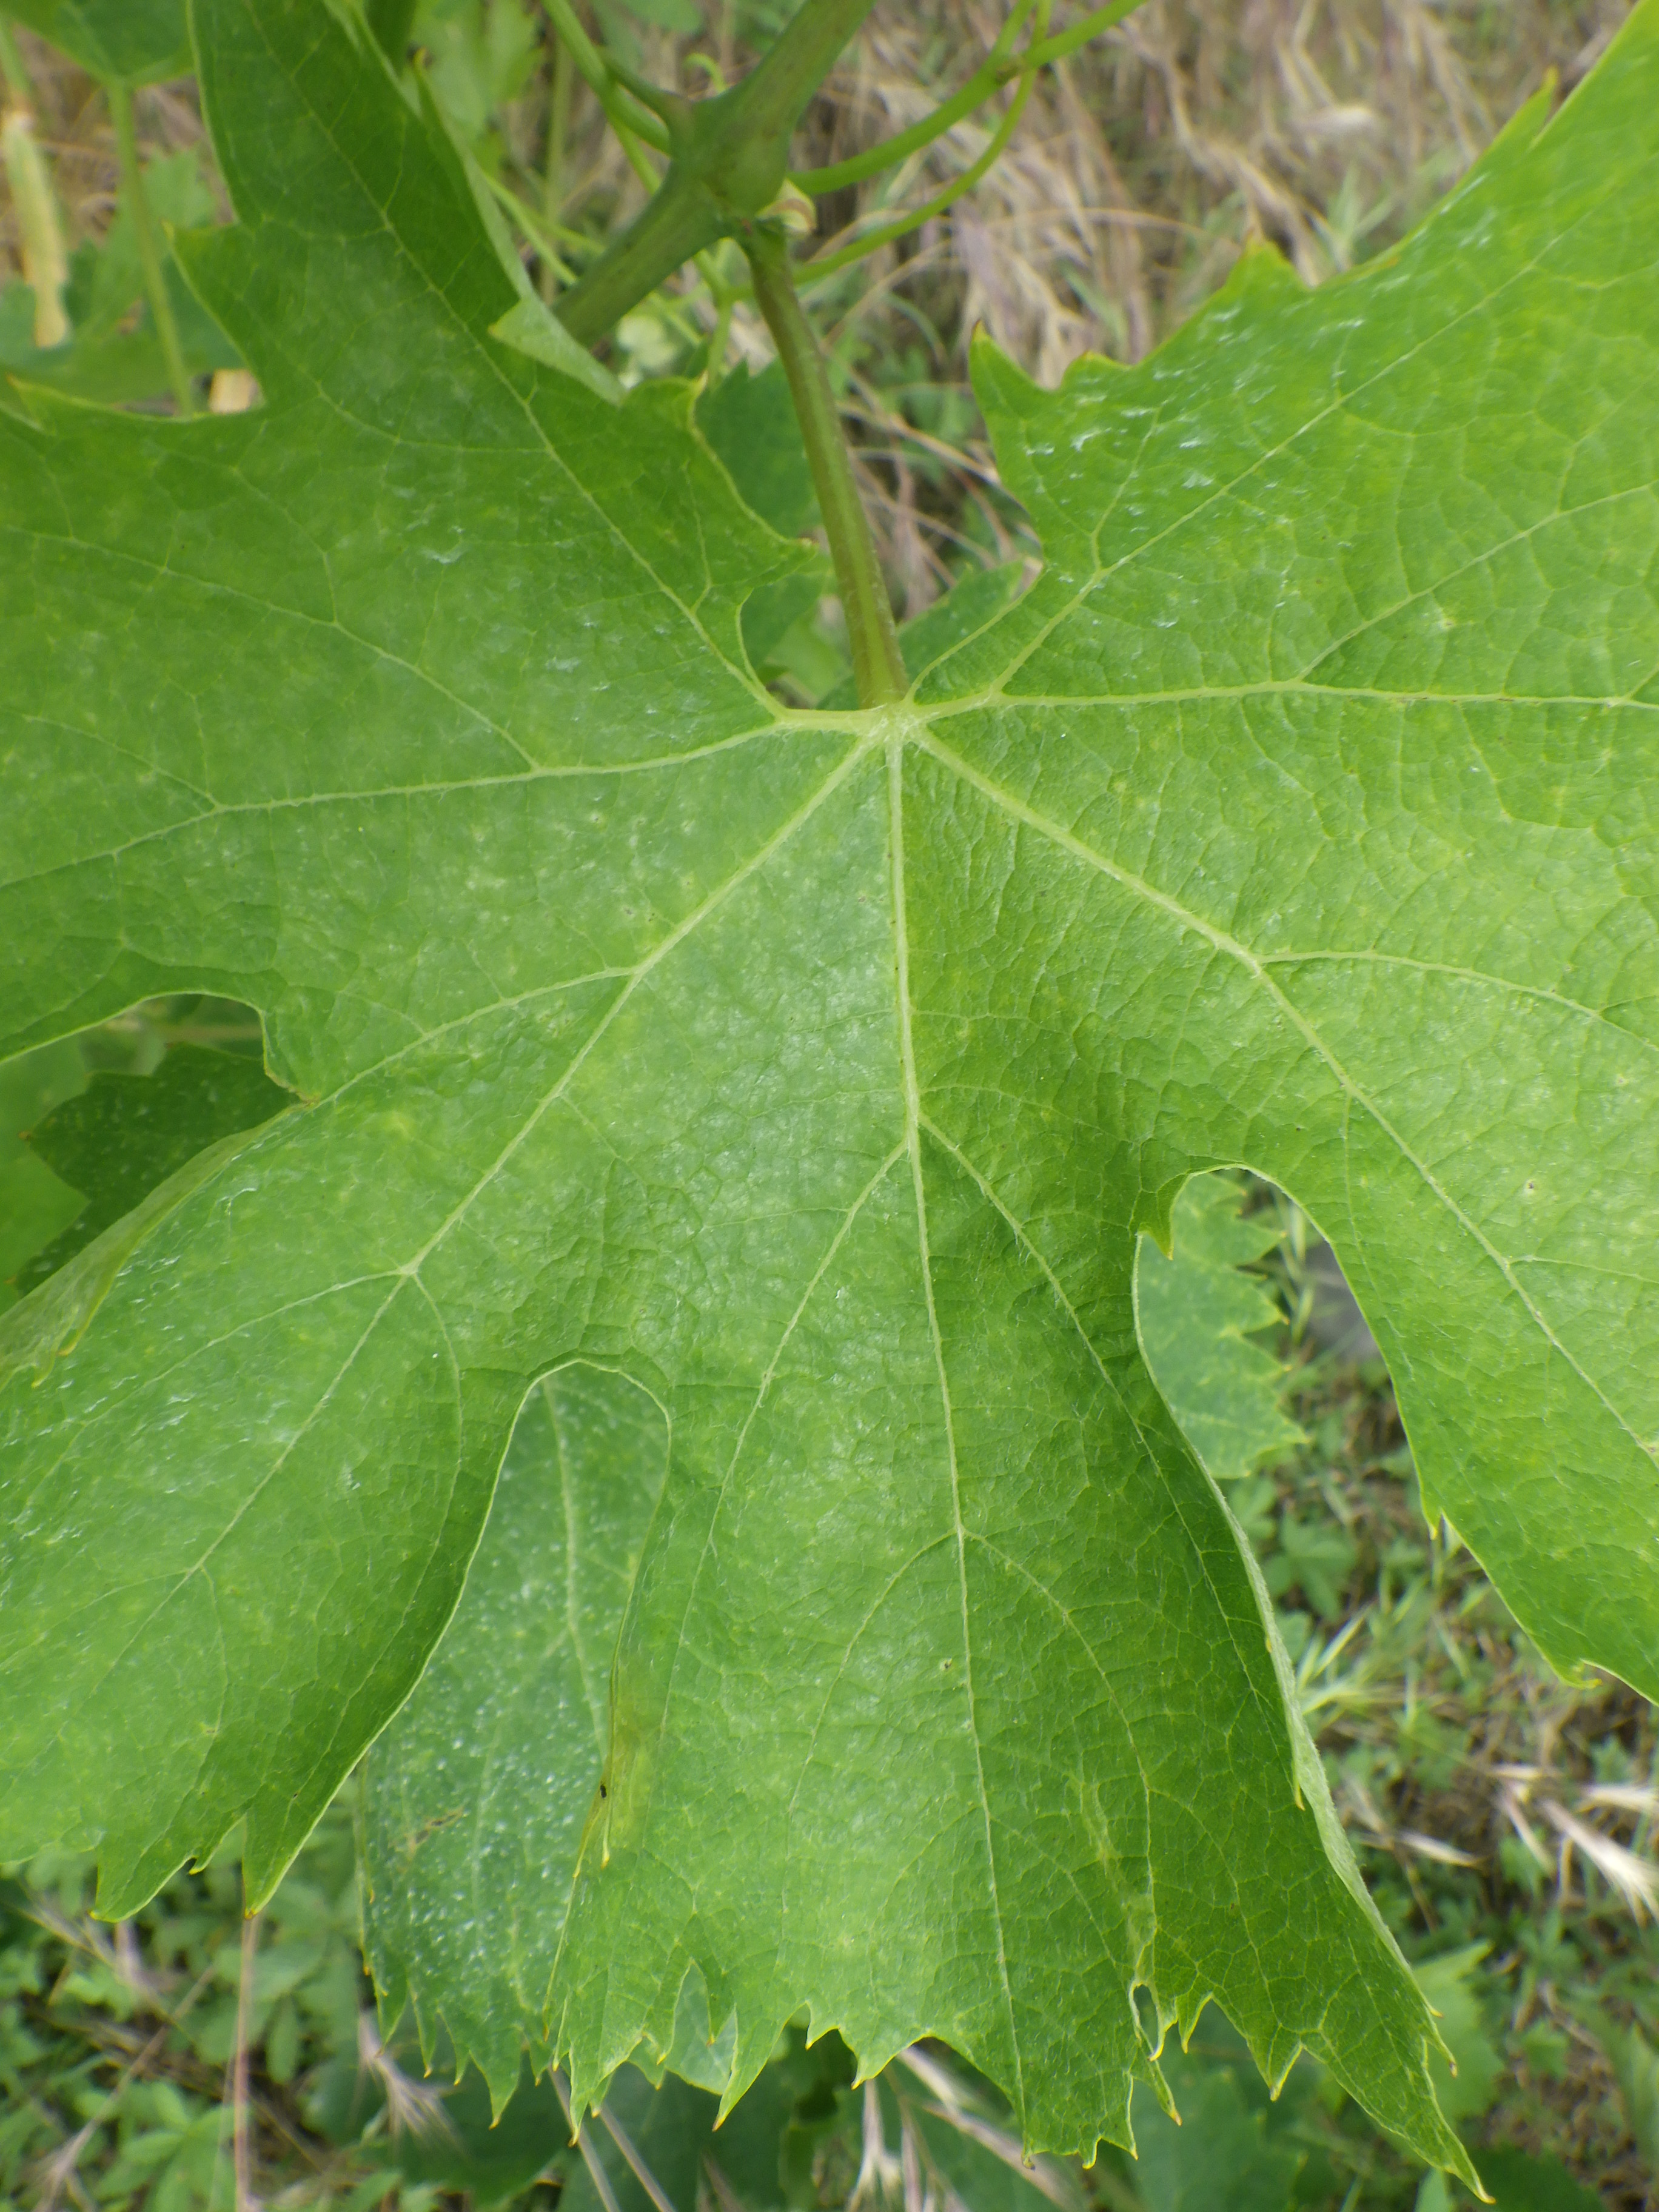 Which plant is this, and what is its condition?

grapevine, mites
